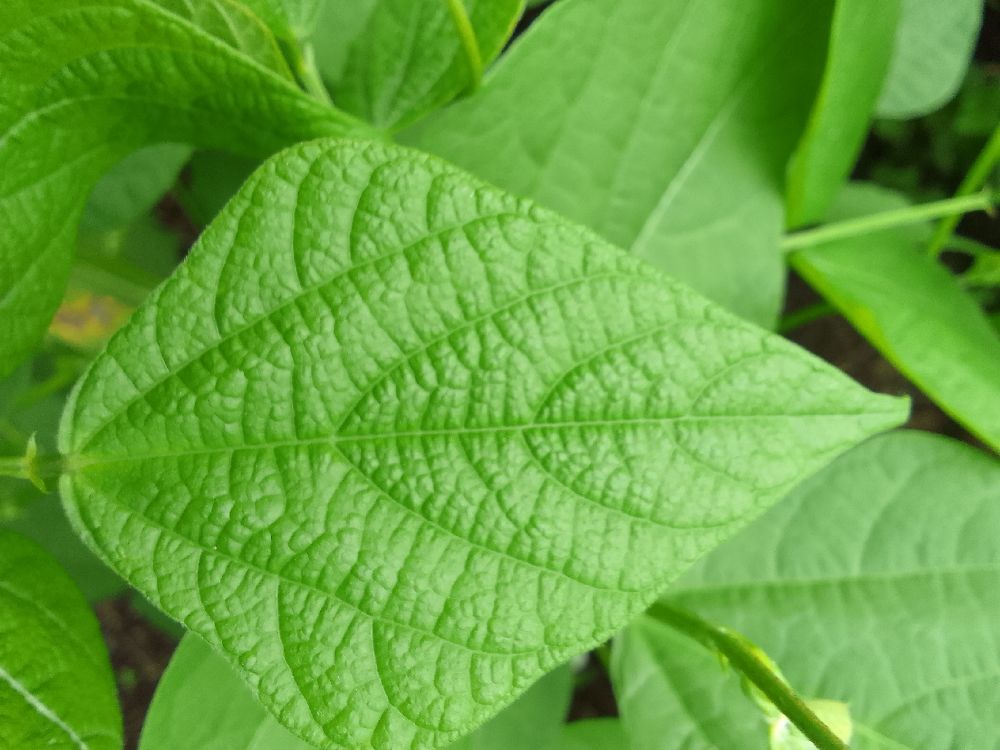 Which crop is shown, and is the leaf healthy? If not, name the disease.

common bean, healthy
